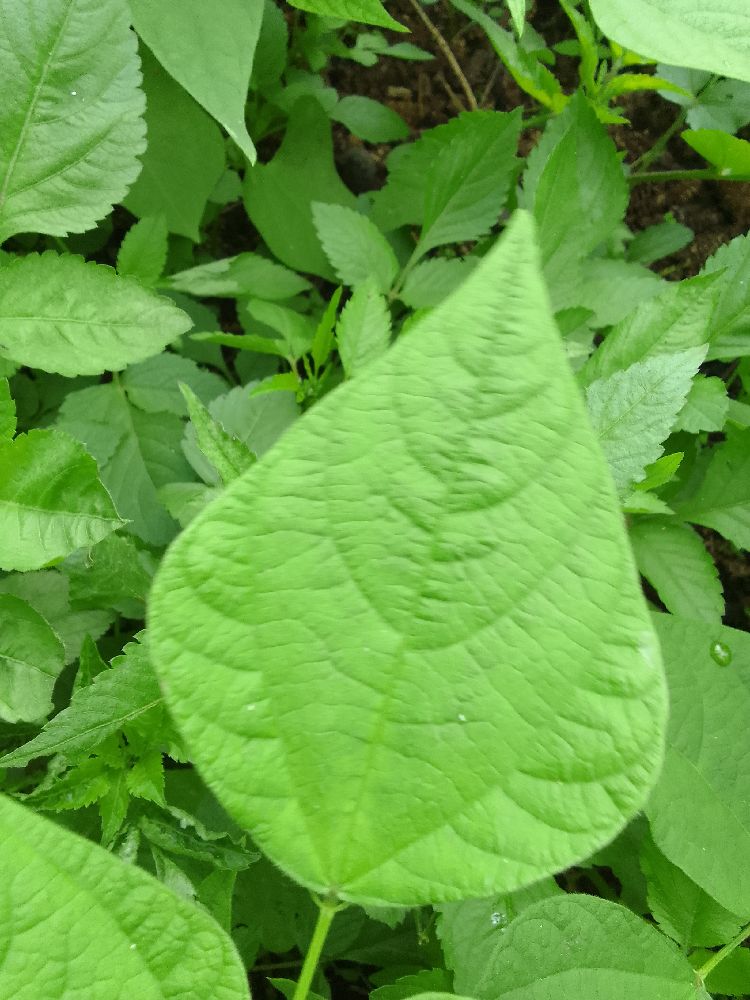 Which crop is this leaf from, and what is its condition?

common bean, healthy
